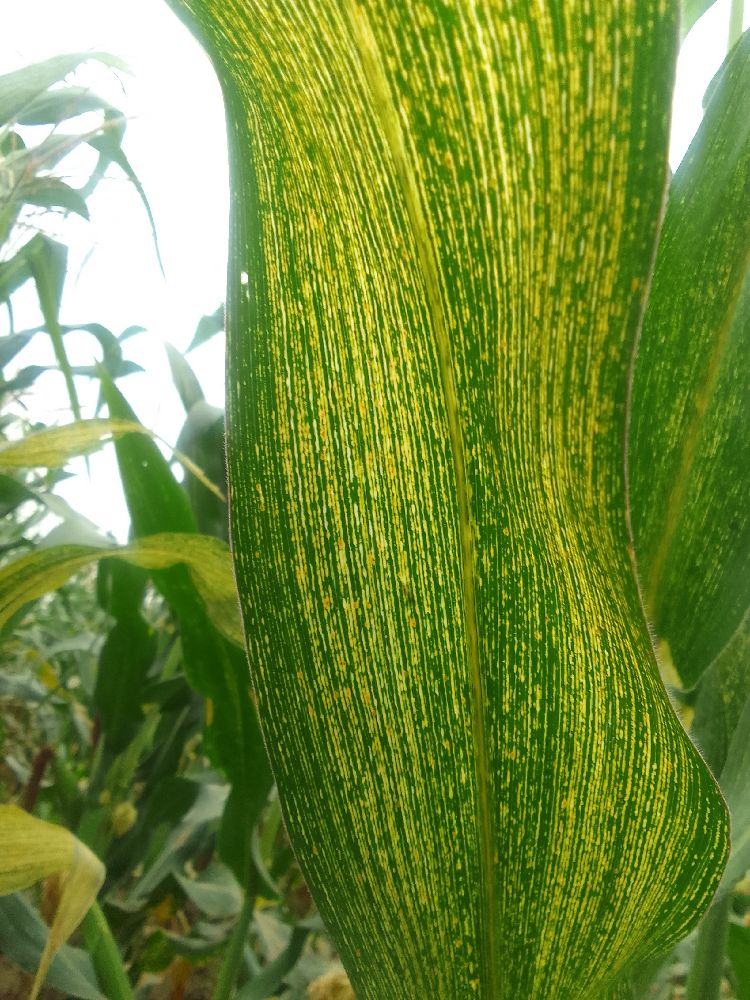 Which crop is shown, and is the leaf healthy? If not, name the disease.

maize, maize streak virus
